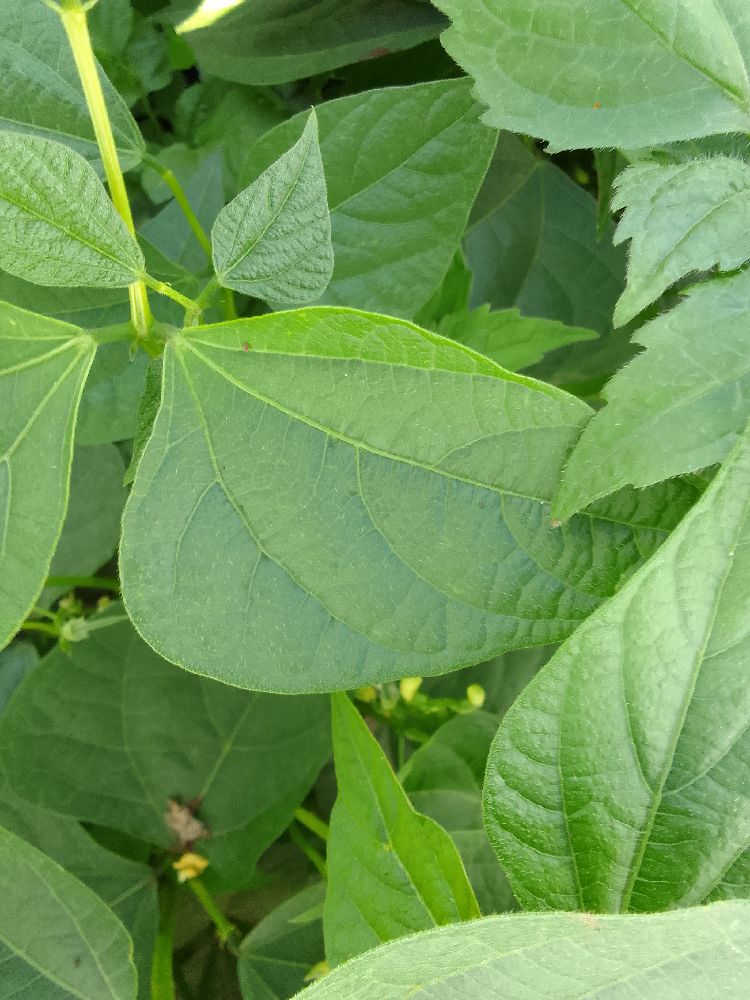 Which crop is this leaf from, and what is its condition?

common bean, healthy
